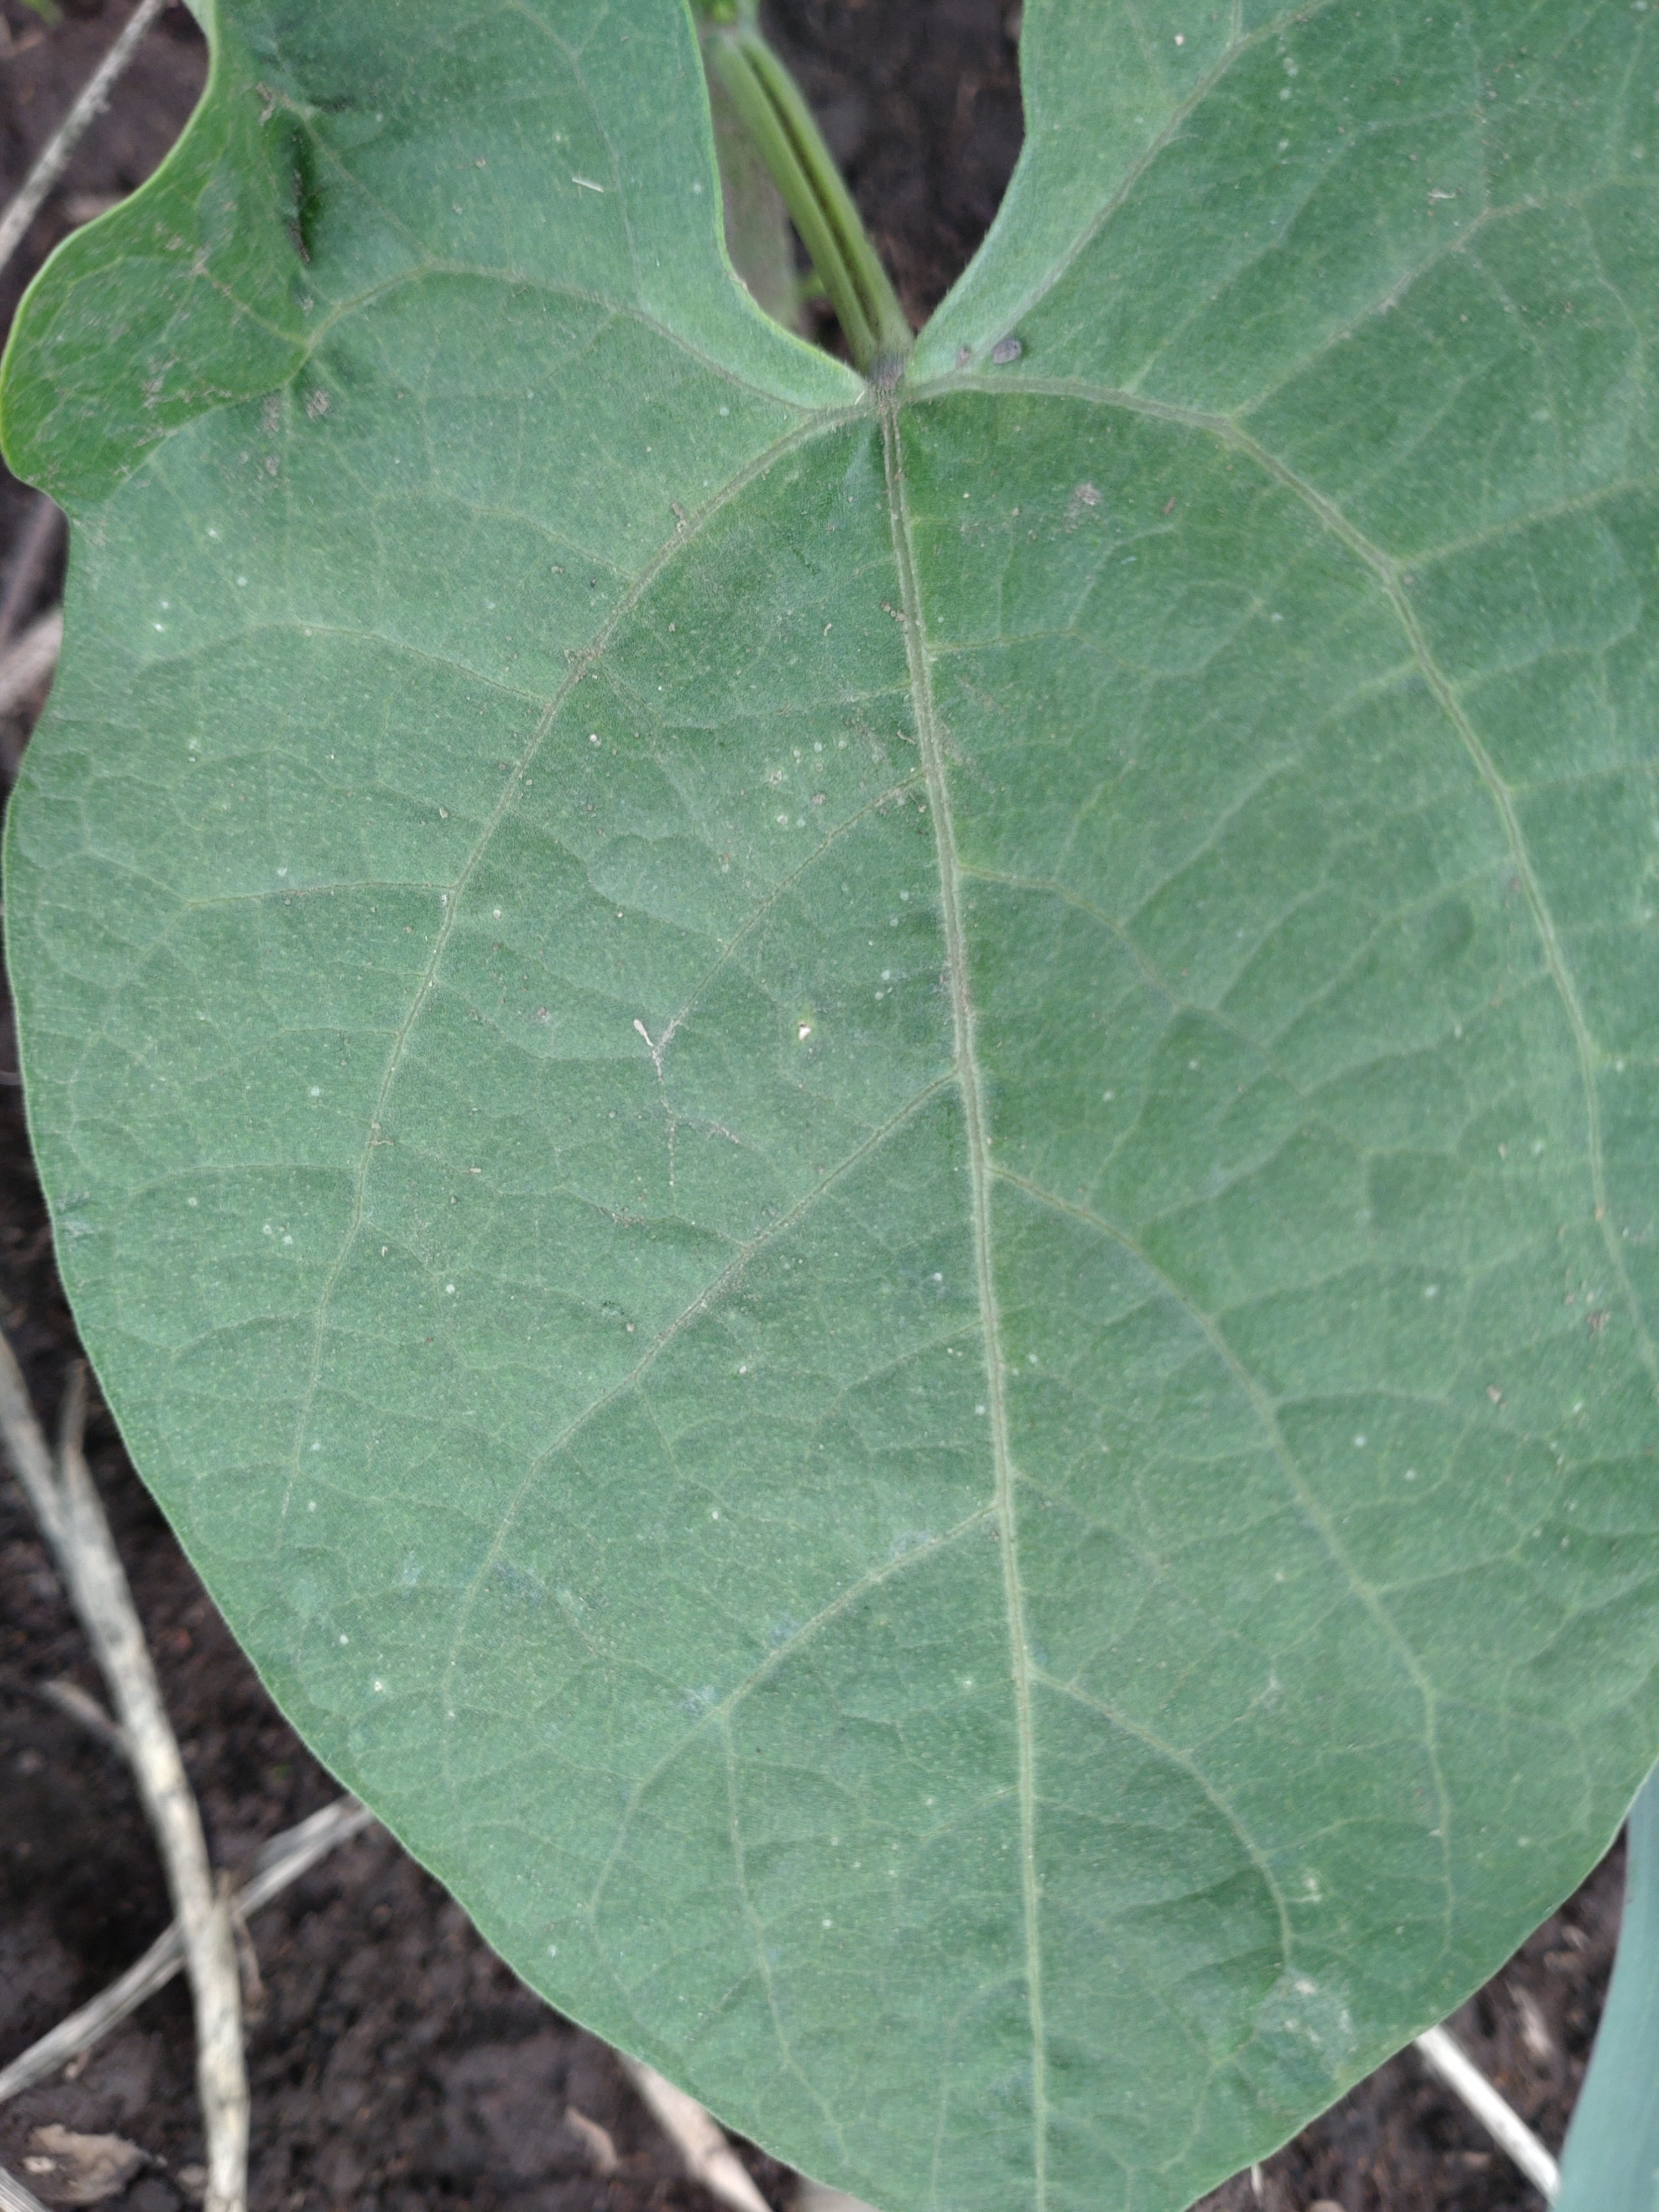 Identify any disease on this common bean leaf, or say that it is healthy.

healthy
